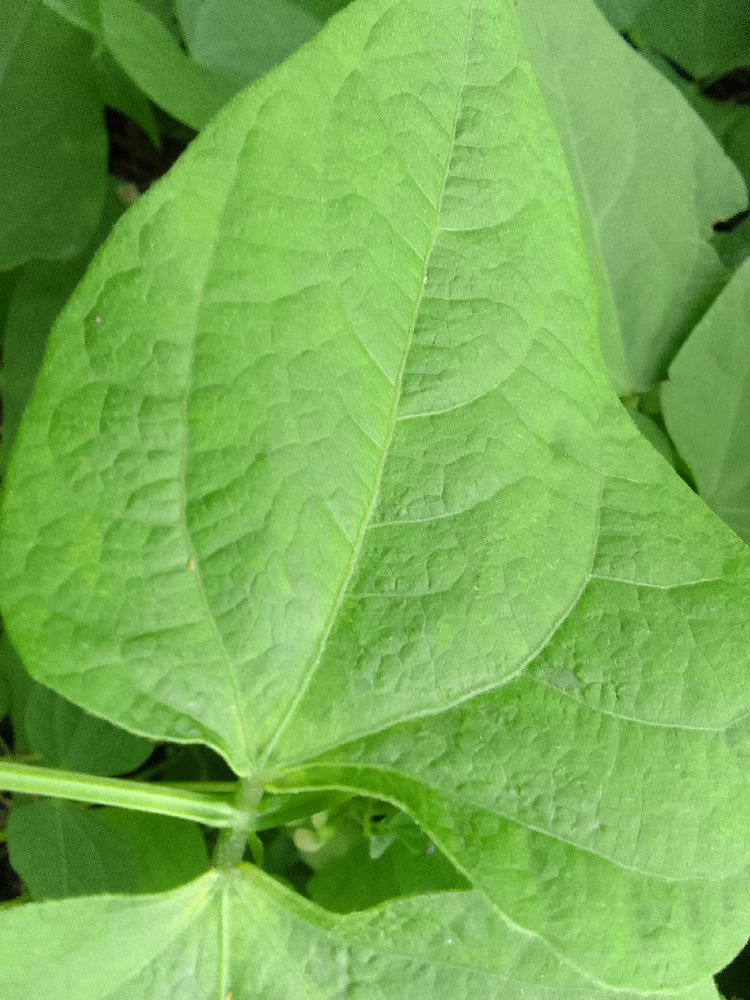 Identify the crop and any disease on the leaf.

common bean, healthy
